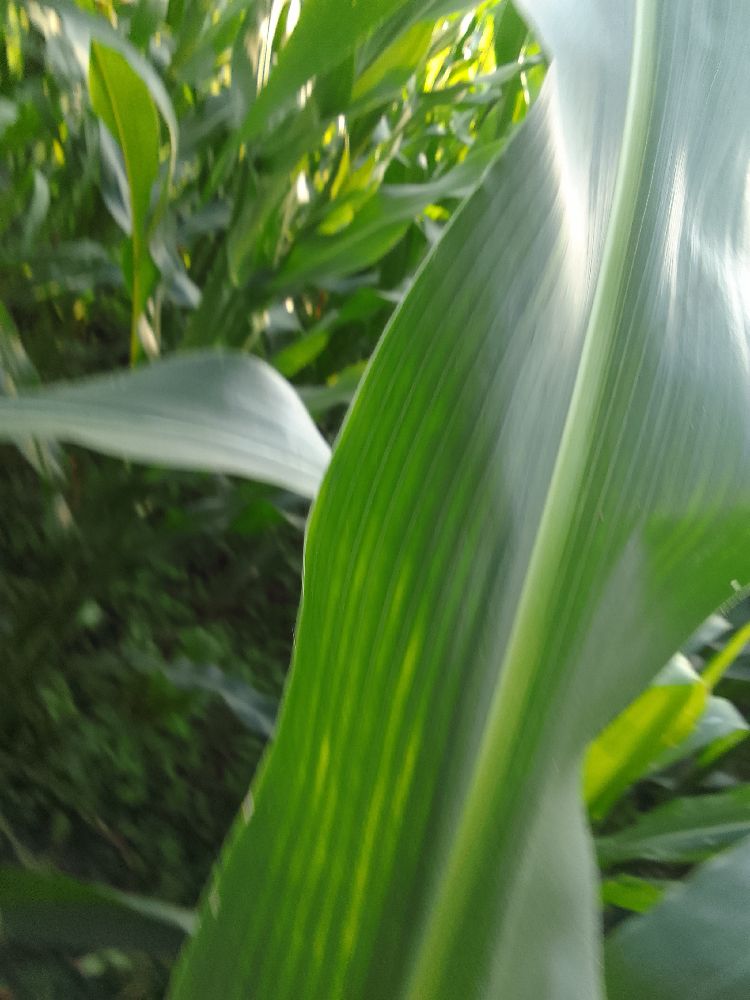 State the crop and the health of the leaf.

maize, healthy
